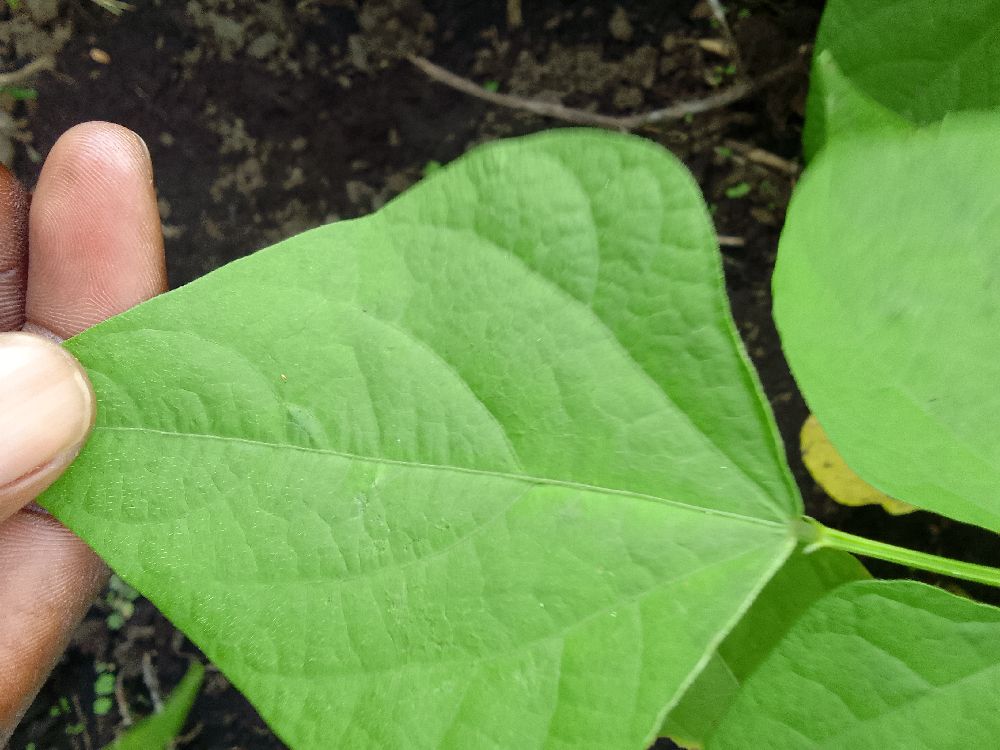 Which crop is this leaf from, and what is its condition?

common bean, healthy
